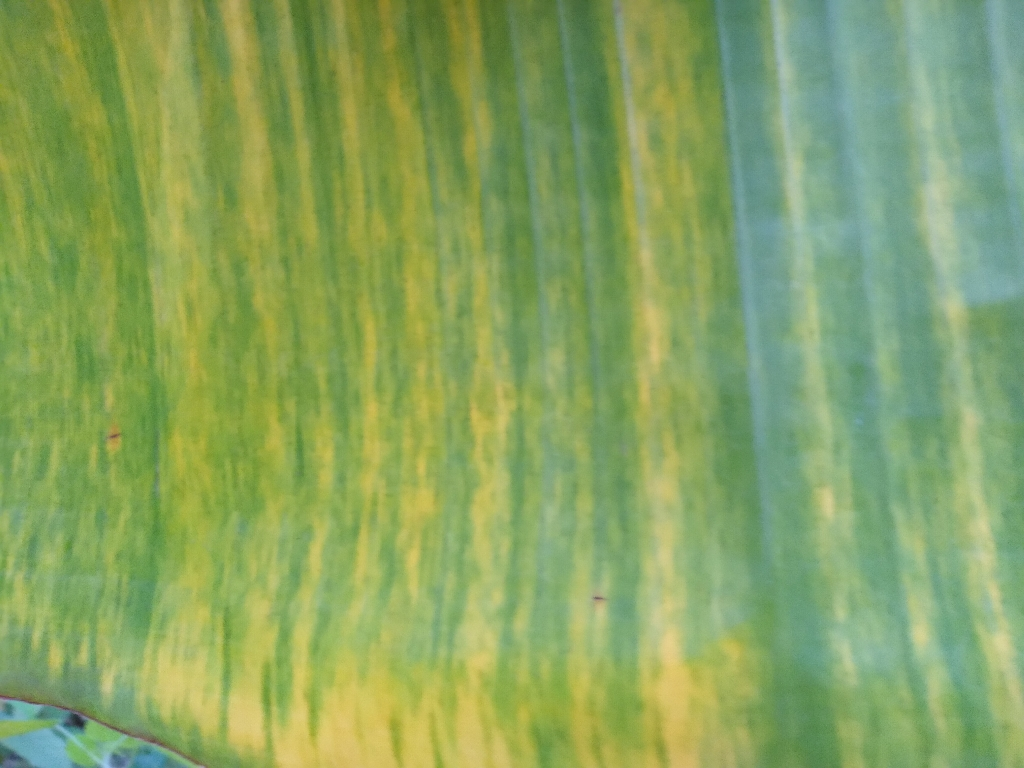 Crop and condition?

banana, fusarium wilt race 1
